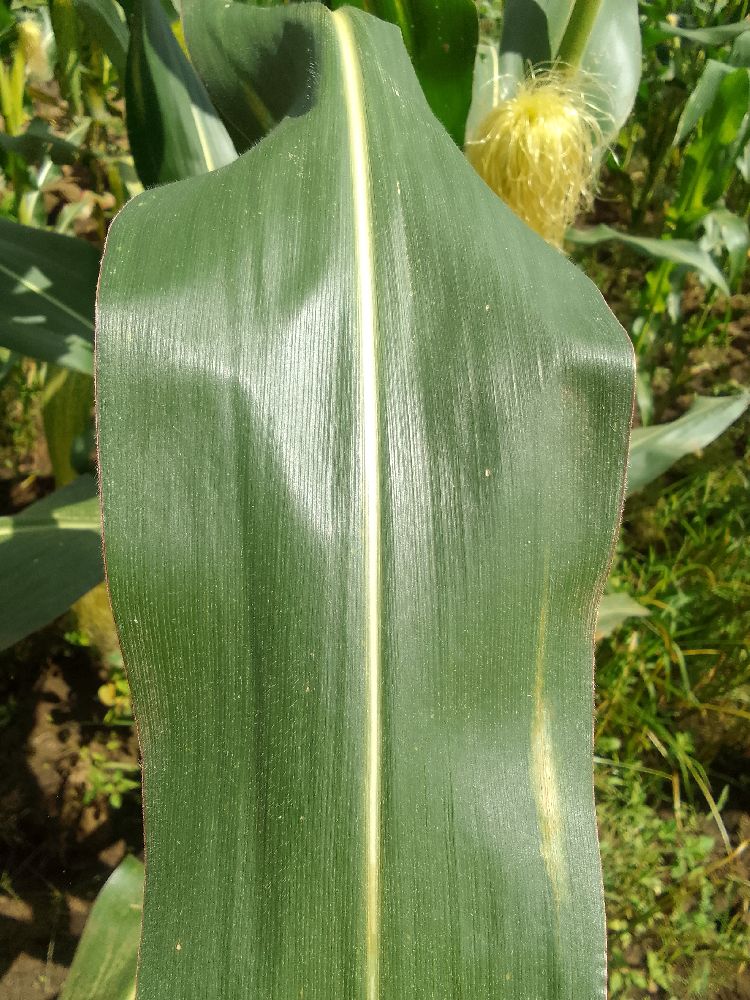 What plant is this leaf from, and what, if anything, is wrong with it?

maize, healthy
